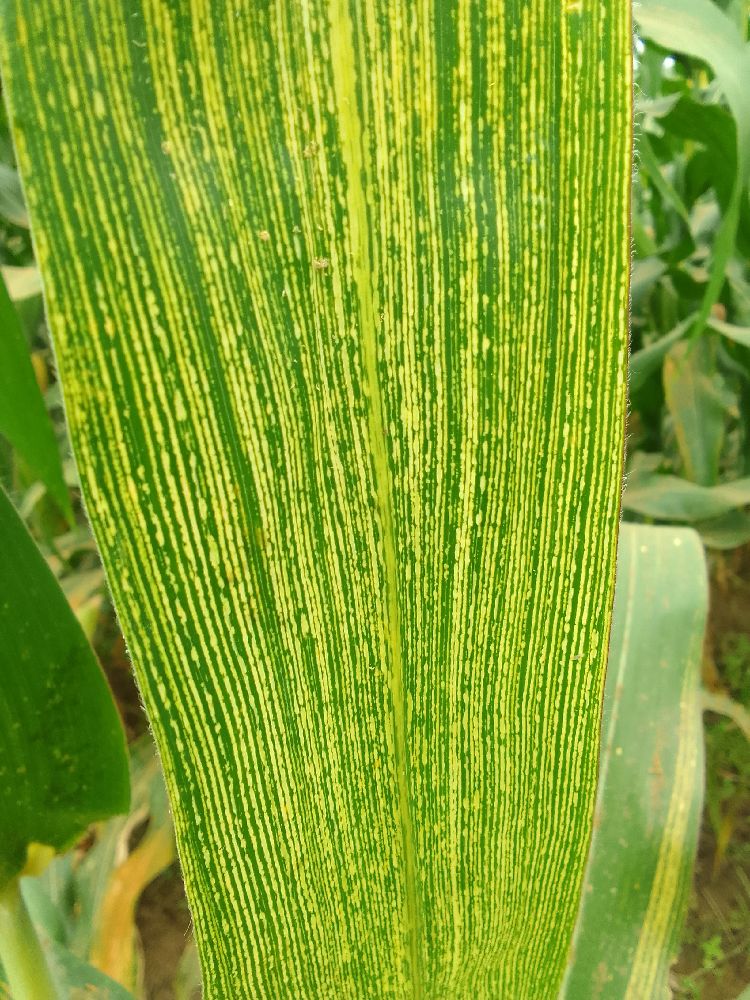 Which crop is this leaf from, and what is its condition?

maize, maize streak virus
